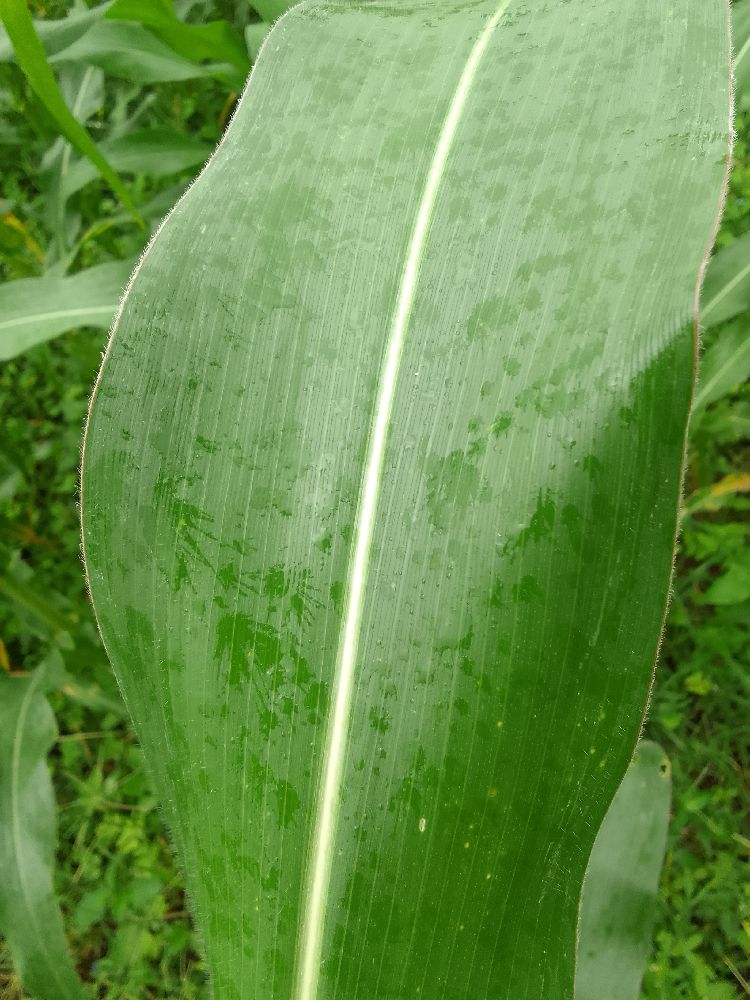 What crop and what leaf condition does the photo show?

maize, healthy
